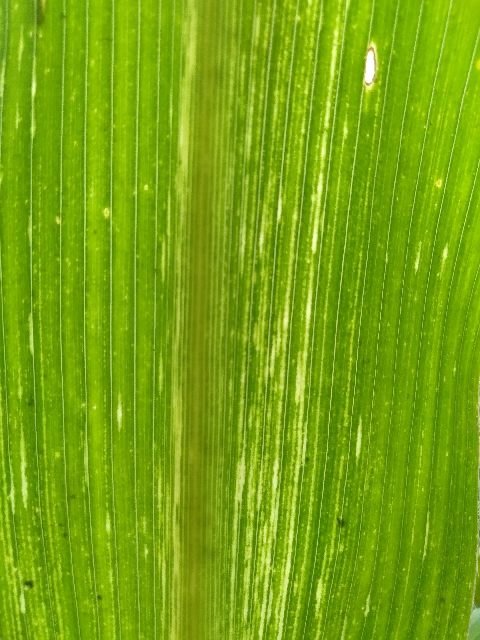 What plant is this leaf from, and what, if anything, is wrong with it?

maize, maize streak virus
